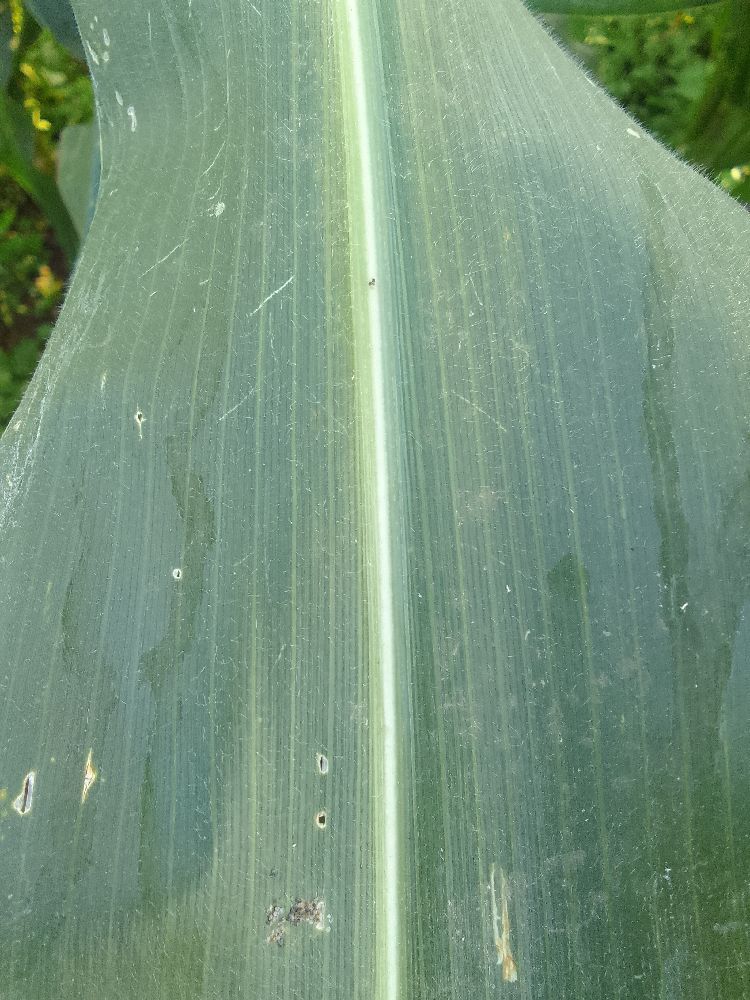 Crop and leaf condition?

maize, healthy
